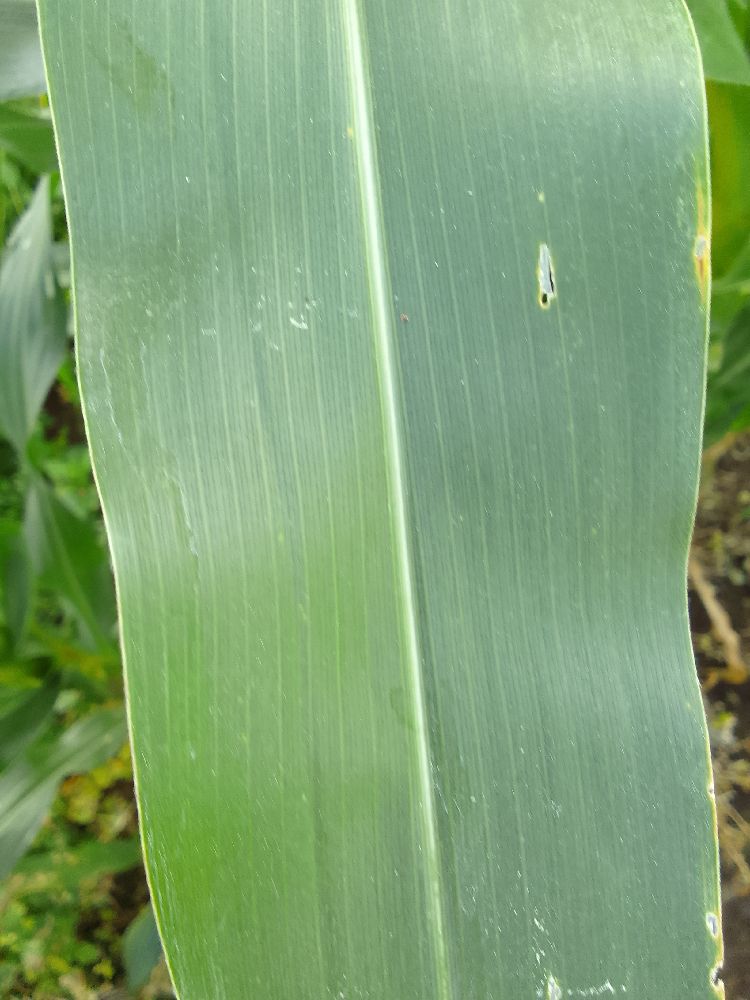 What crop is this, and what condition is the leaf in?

maize, healthy
